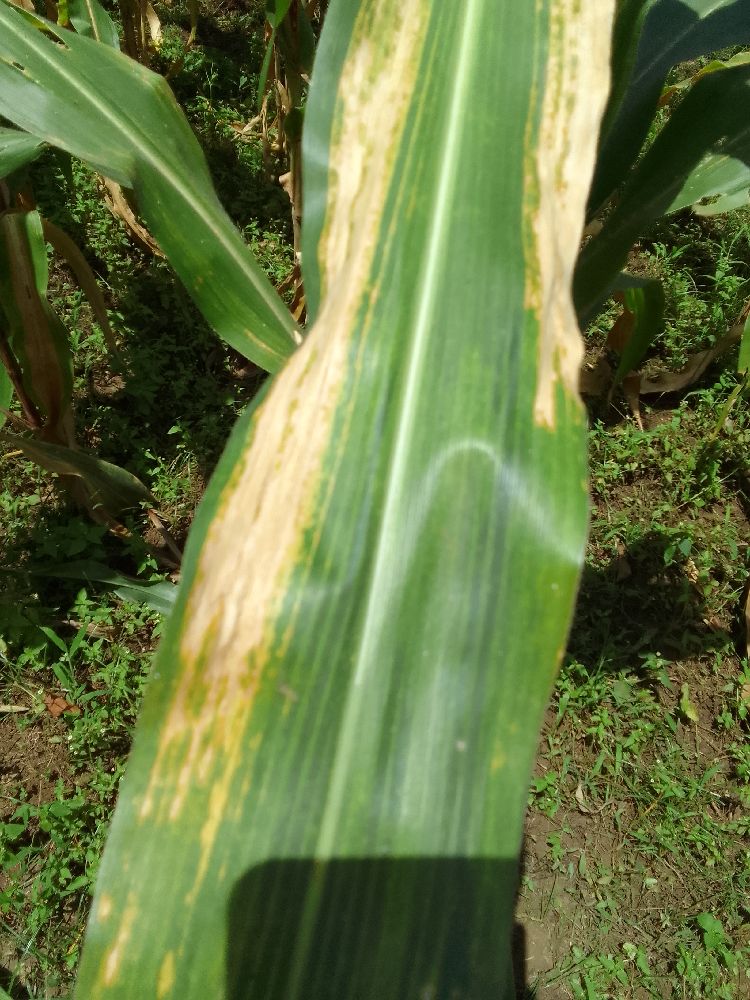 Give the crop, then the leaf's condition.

maize, maize lethal necrosis
